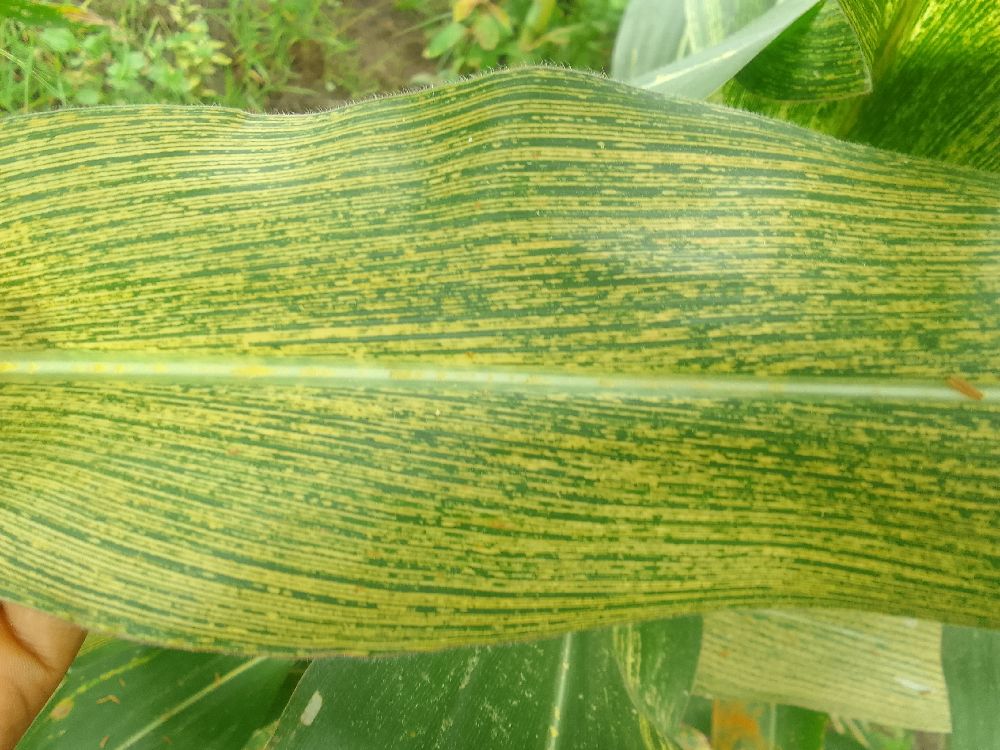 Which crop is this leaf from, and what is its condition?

maize, maize streak virus
